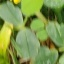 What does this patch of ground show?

unstructured weed
